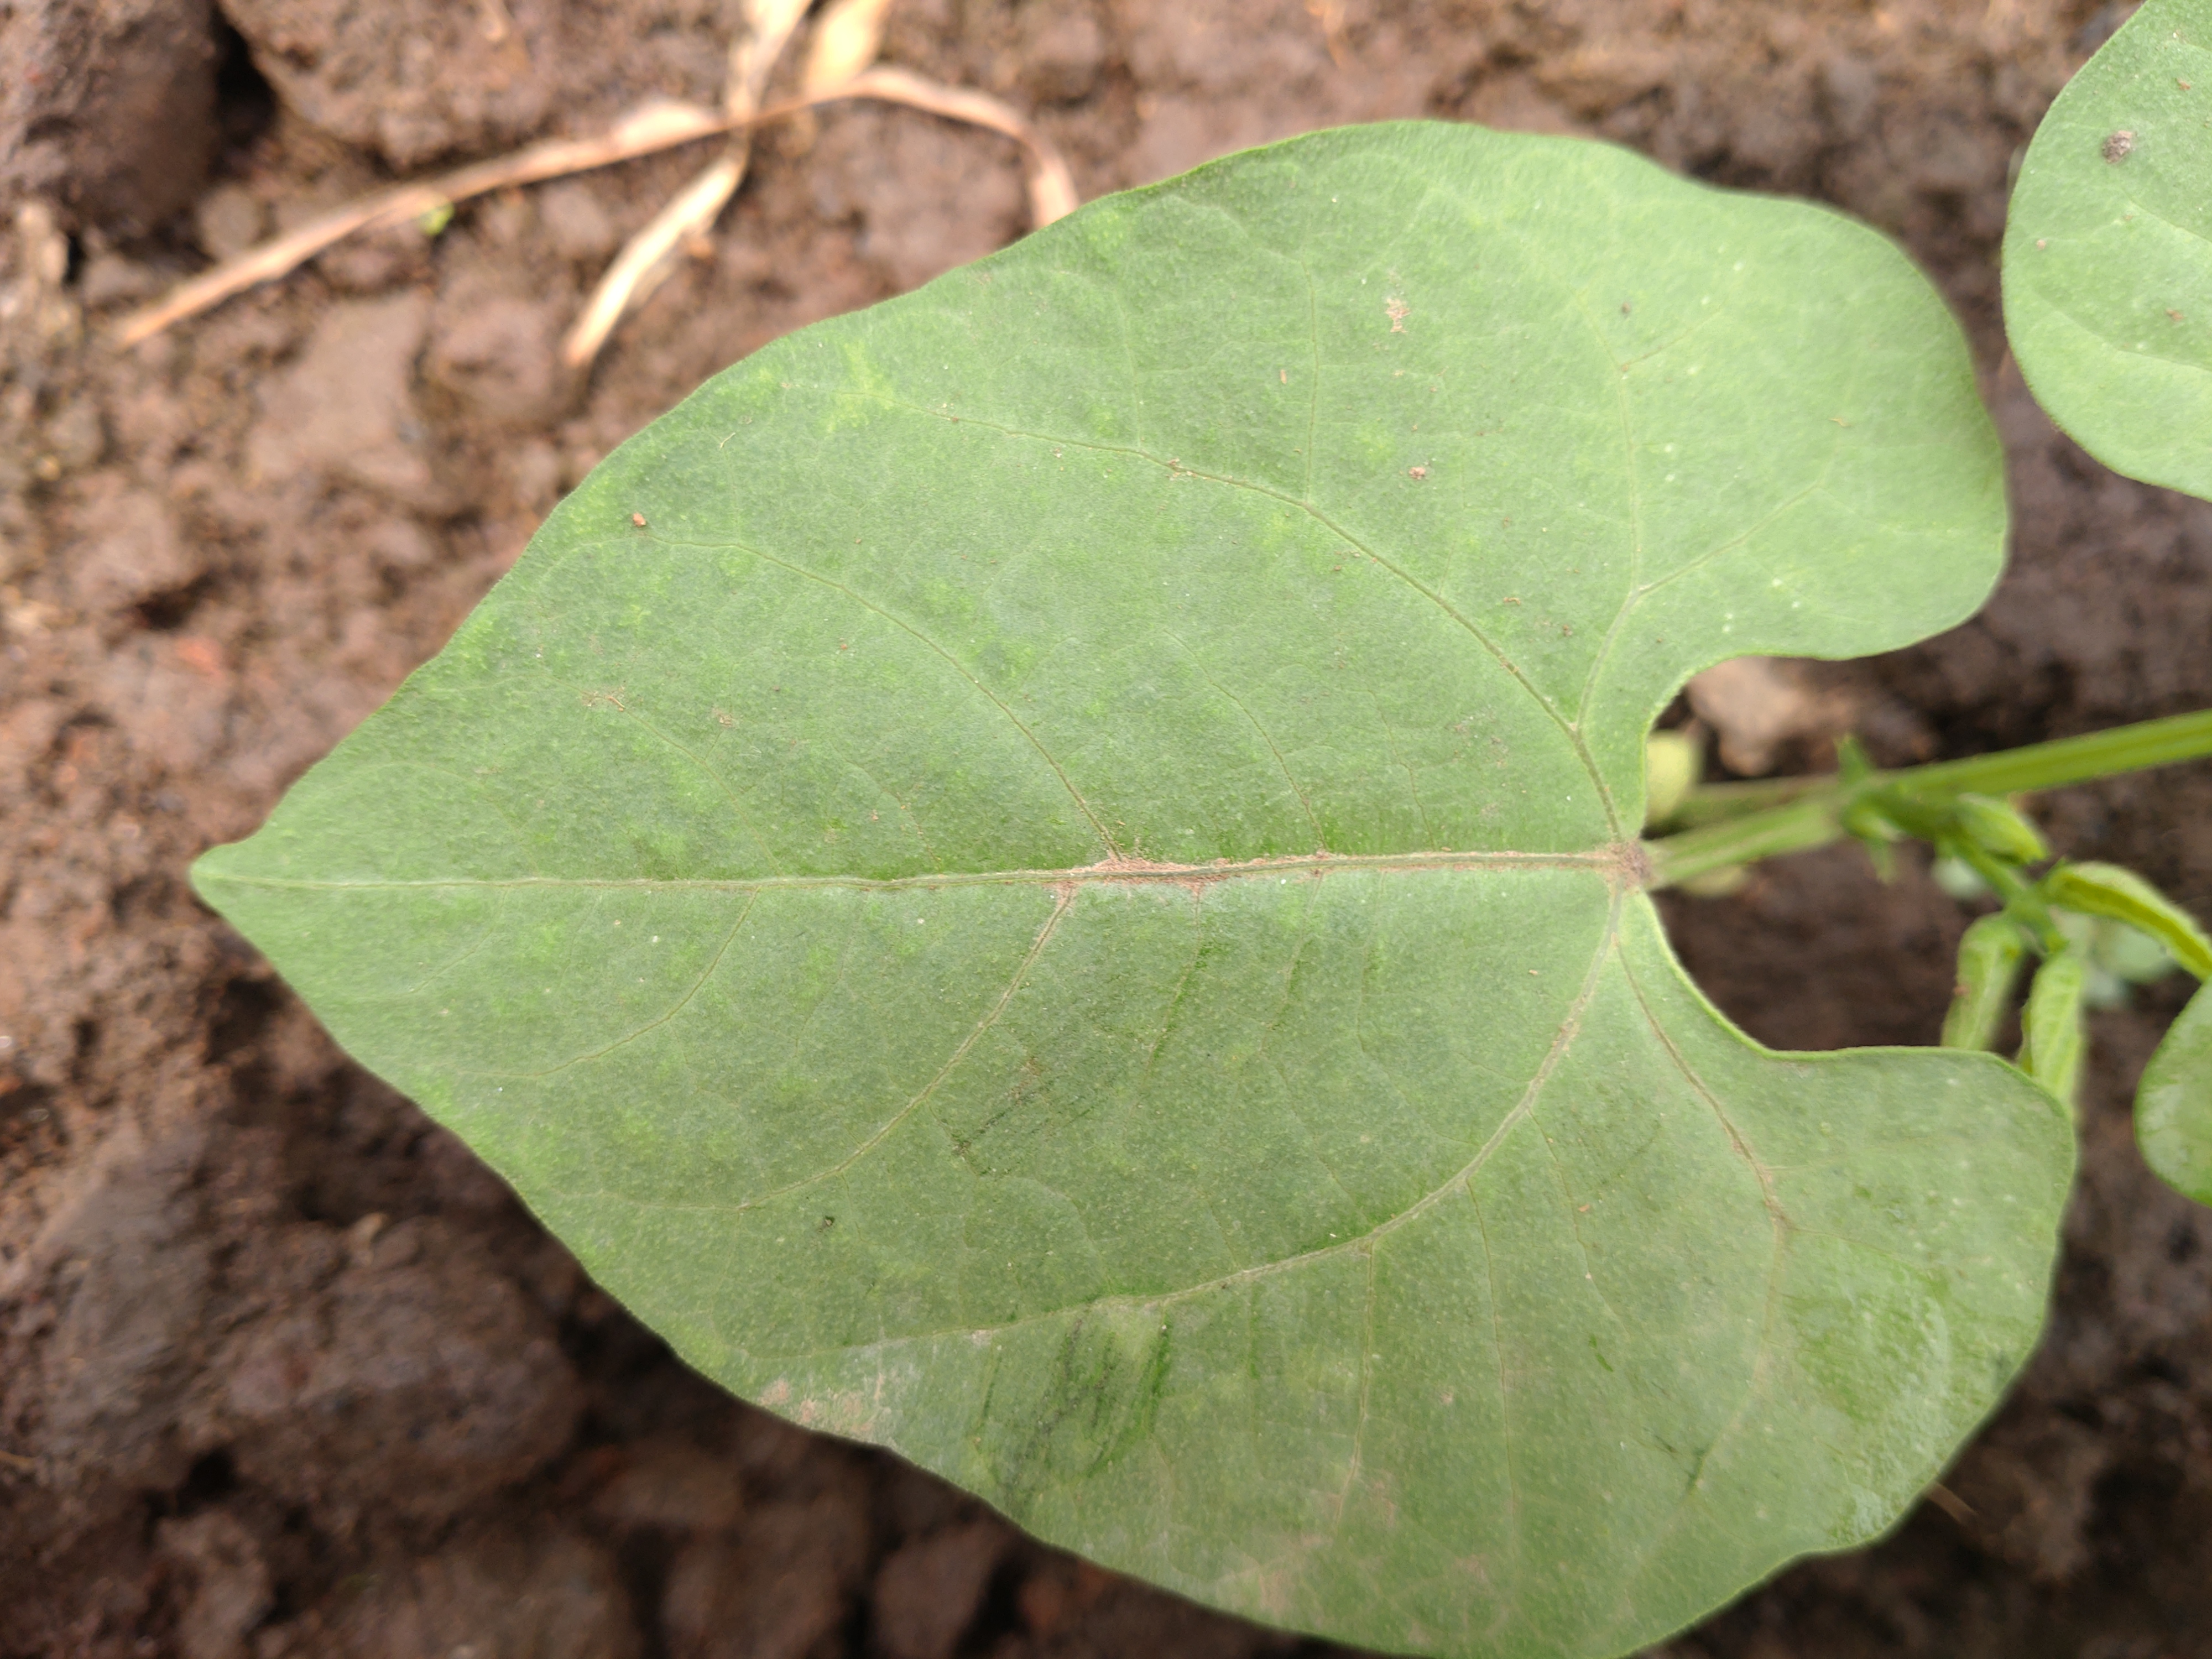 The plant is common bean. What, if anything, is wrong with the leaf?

healthy
